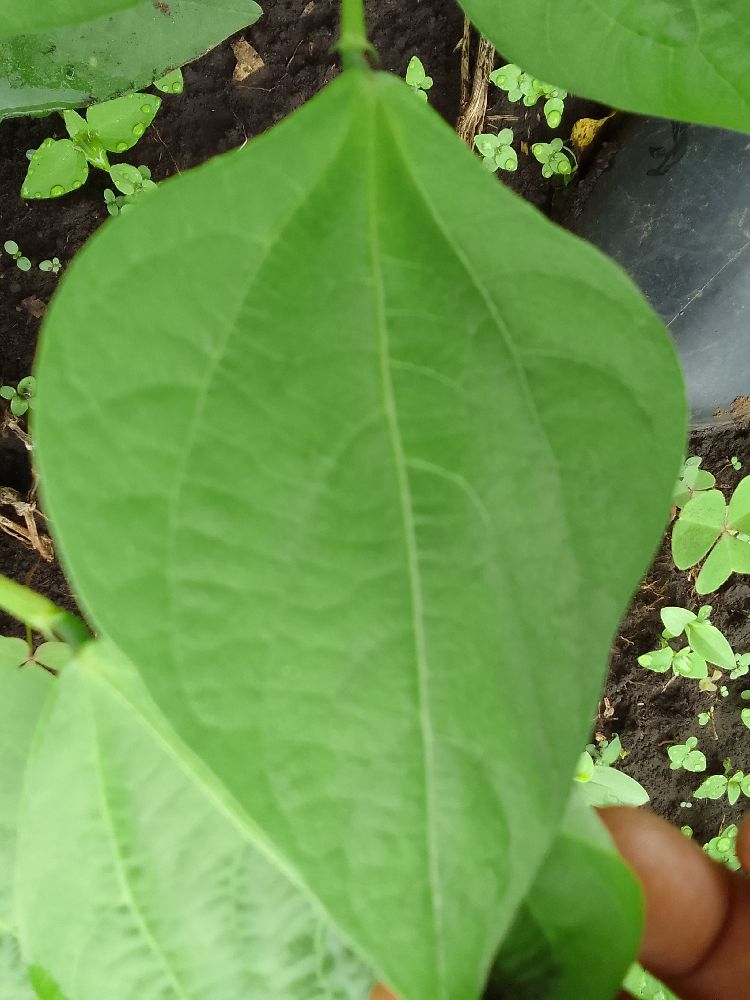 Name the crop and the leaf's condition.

common bean, healthy
